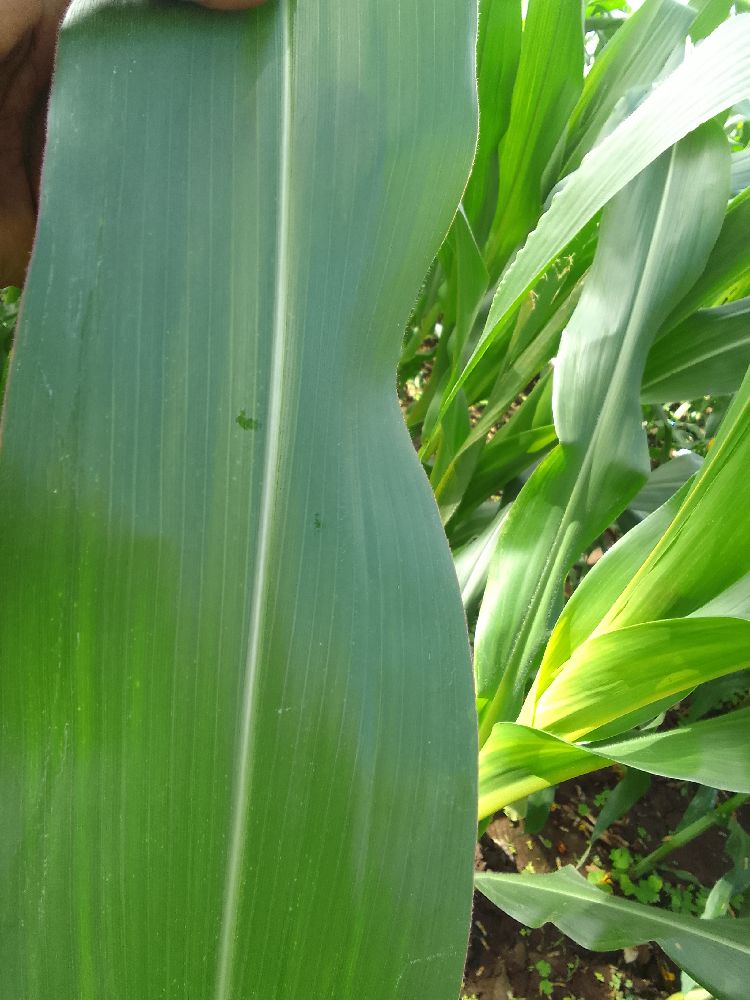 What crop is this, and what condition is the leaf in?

maize, healthy
